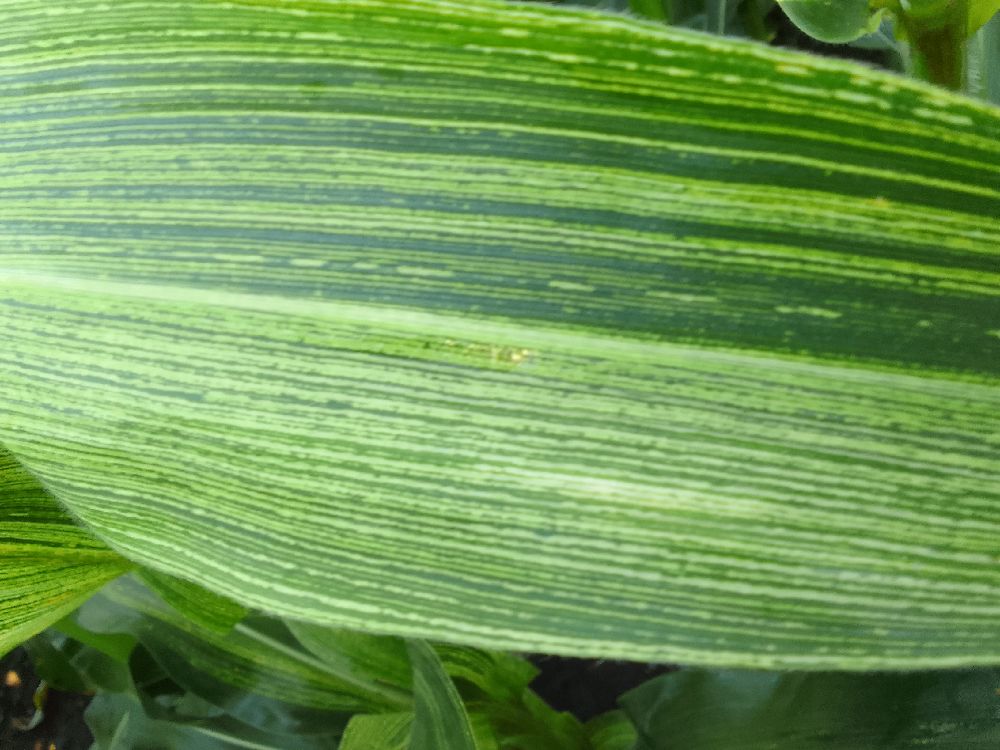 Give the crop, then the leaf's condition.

maize, maize streak virus
